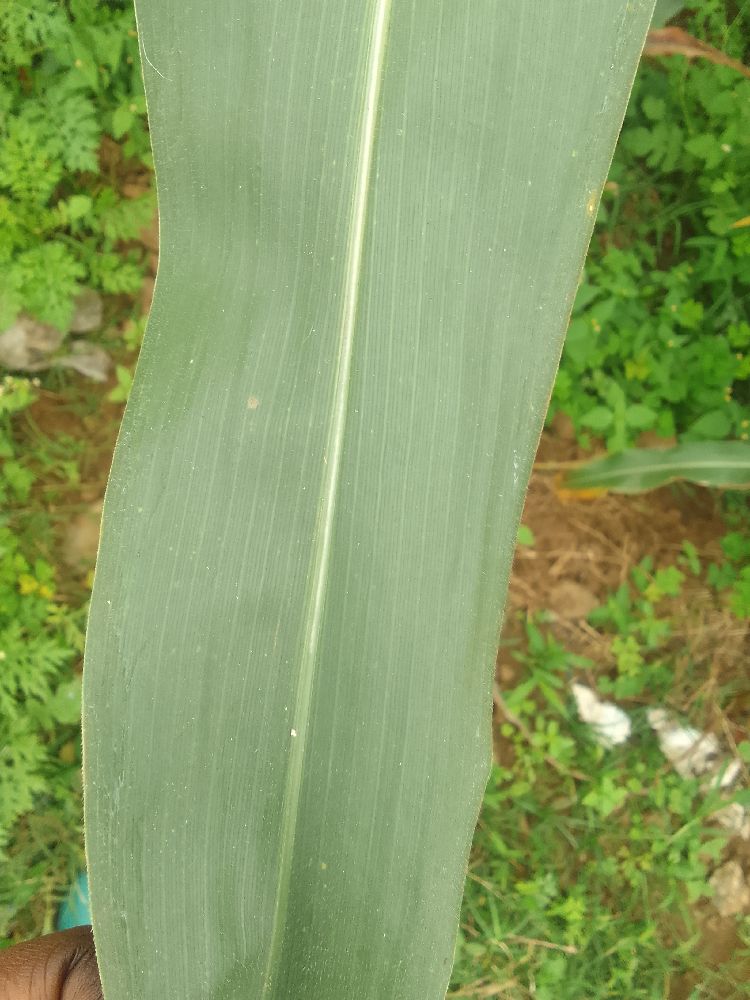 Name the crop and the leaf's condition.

maize, healthy
